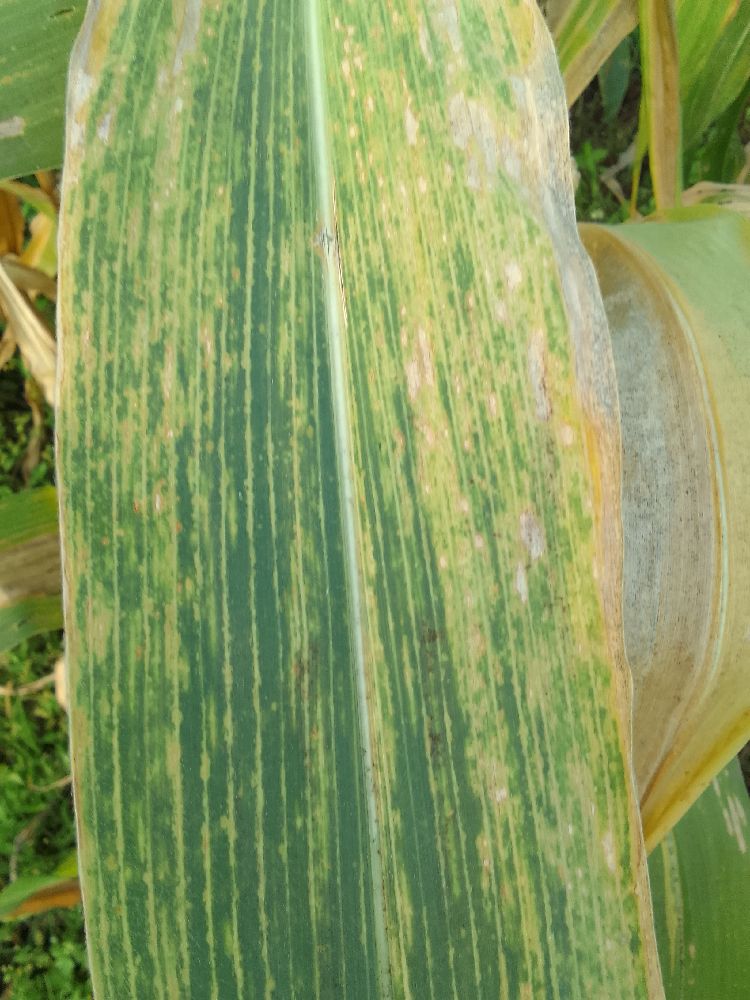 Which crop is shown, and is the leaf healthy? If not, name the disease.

maize, maize lethal necrosis
